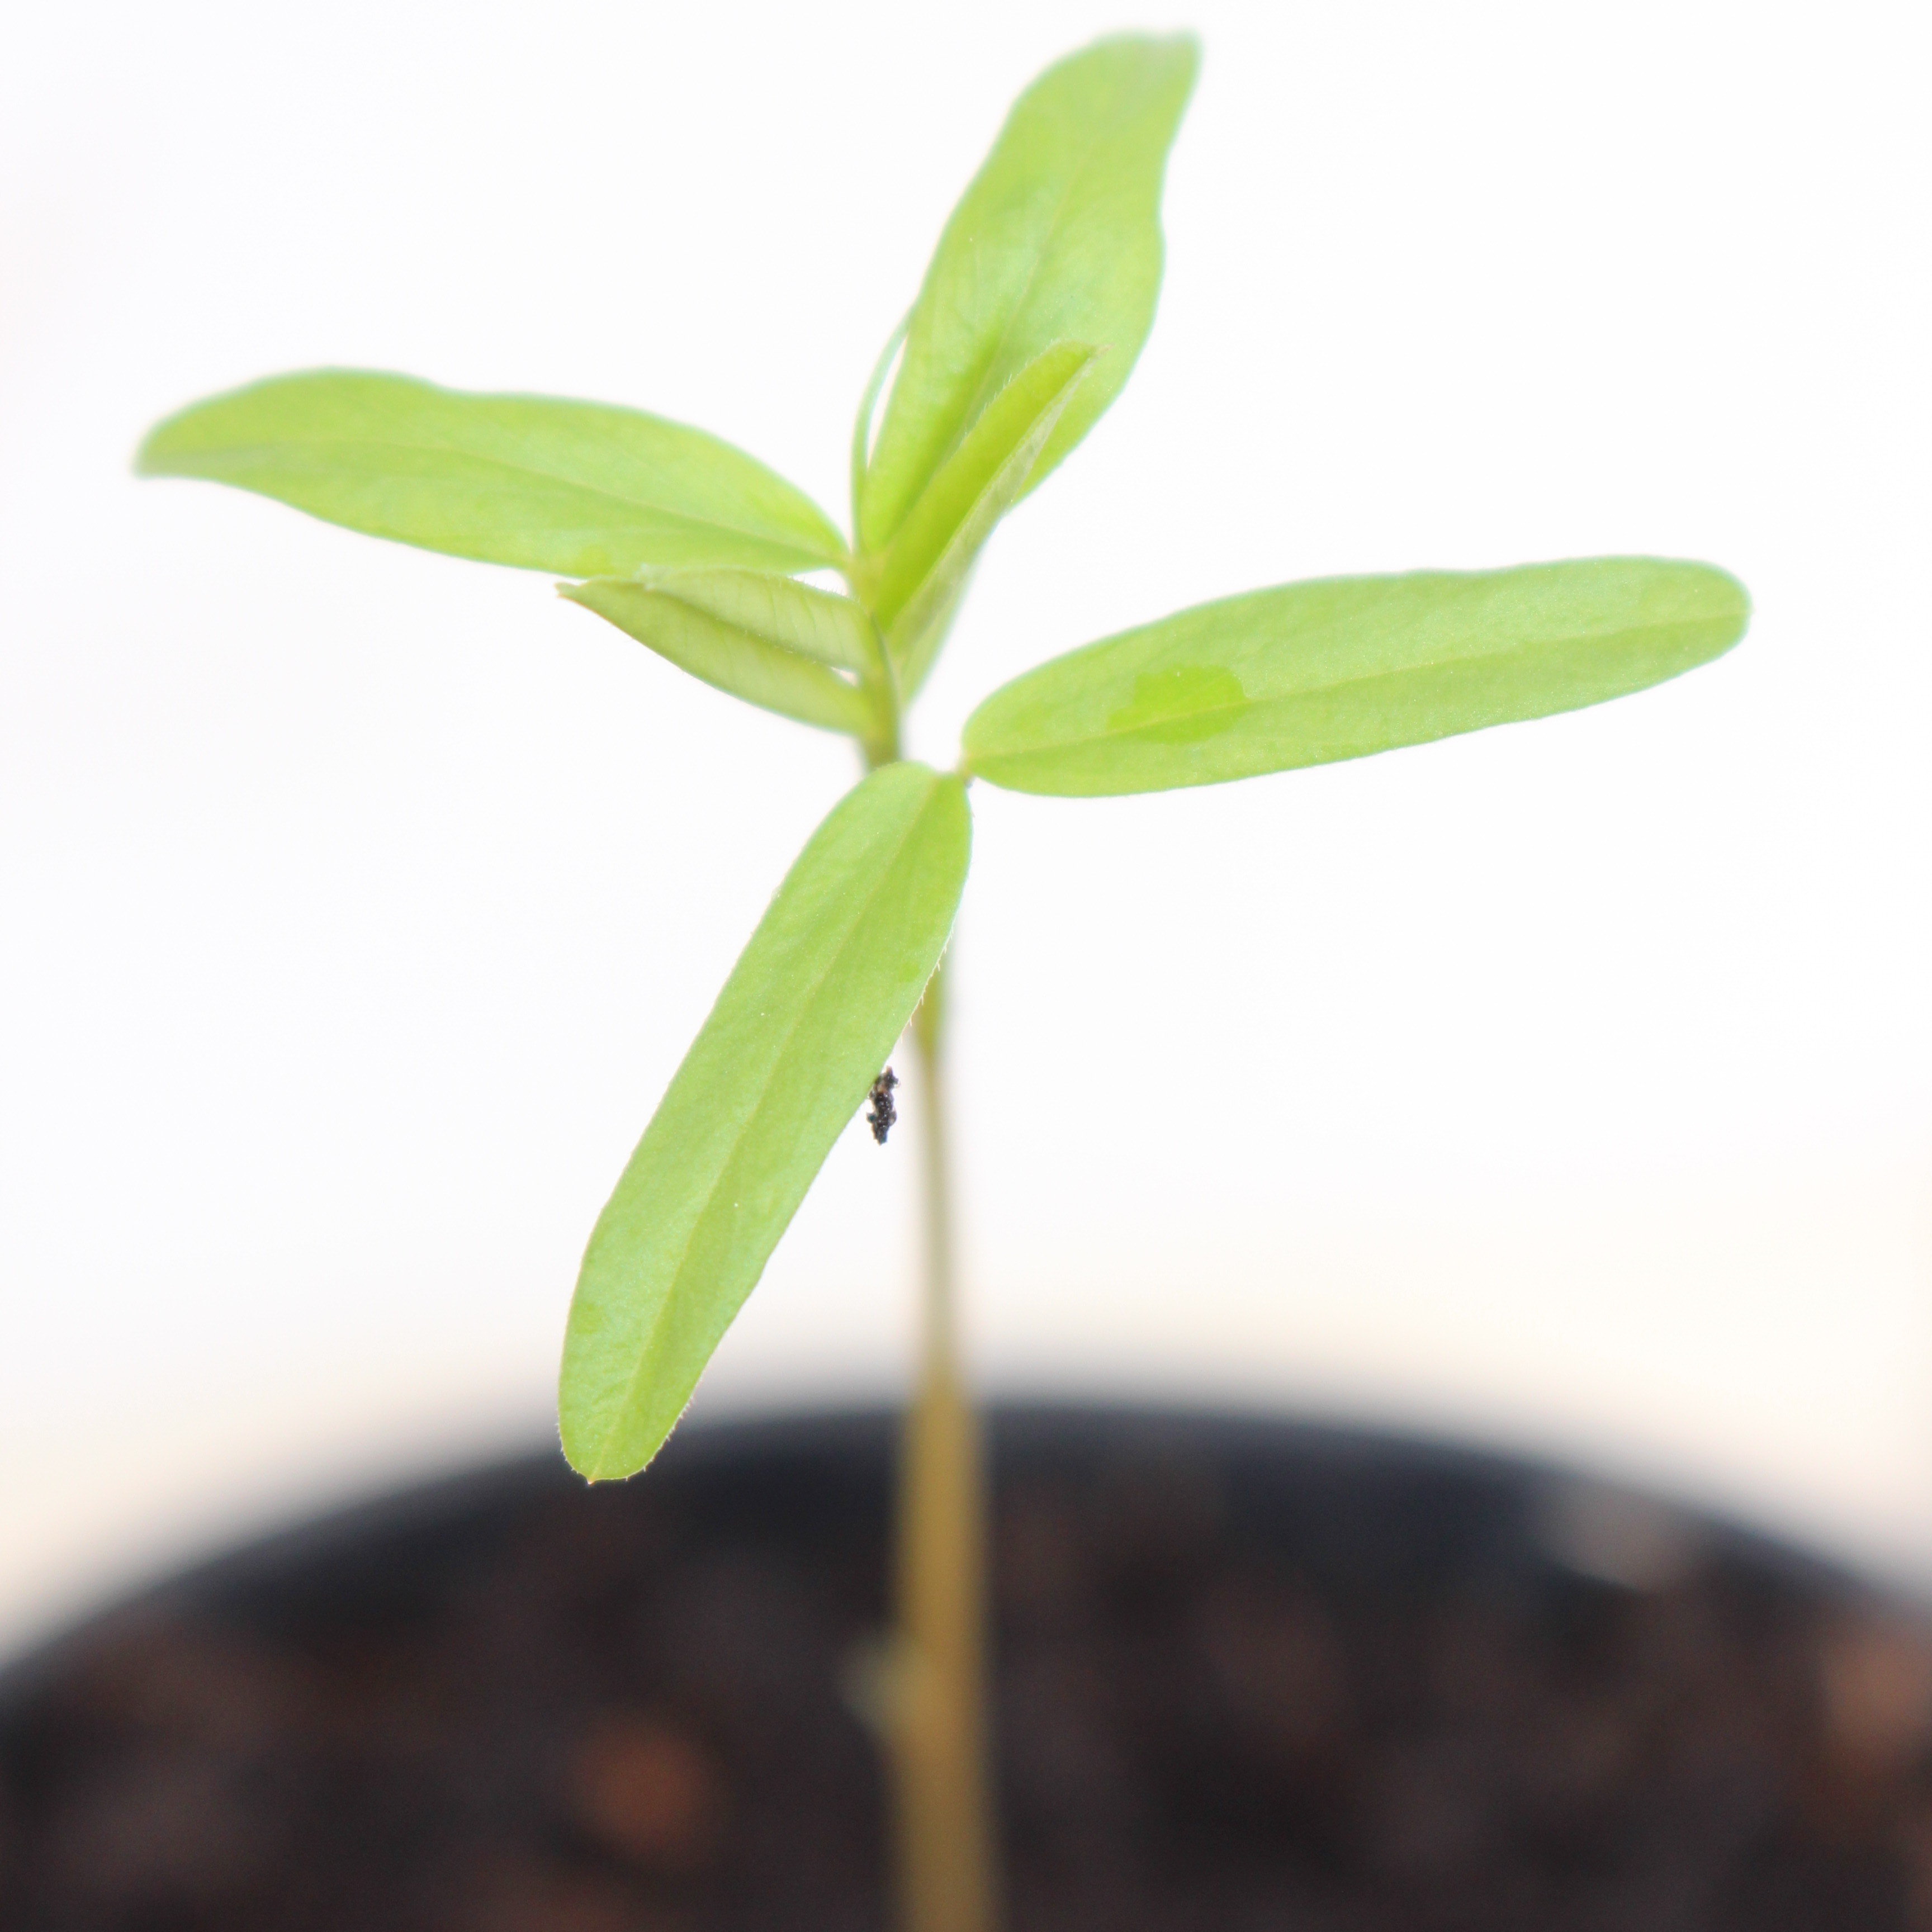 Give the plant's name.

Vicia sativa
